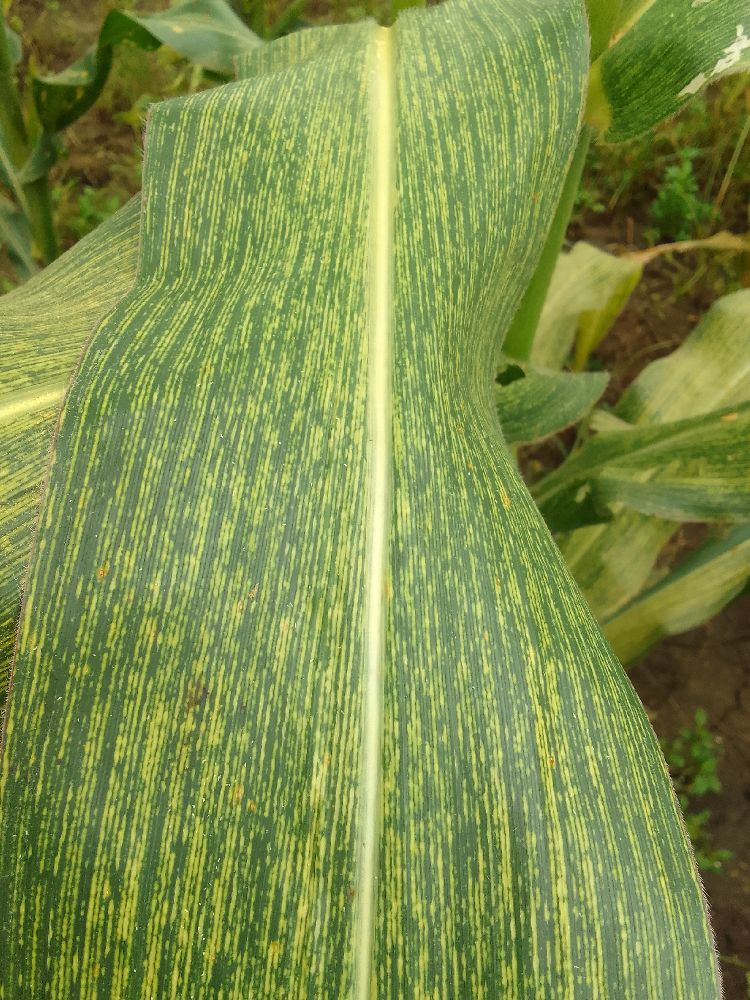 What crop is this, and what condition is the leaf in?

maize, maize streak virus
